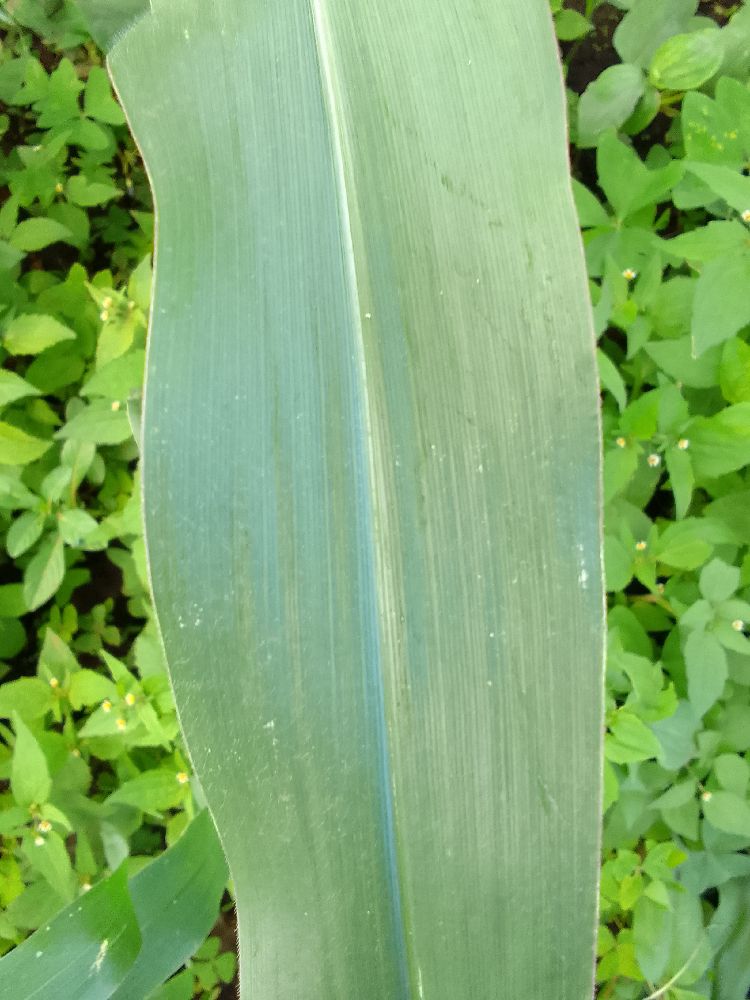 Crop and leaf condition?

maize, healthy
